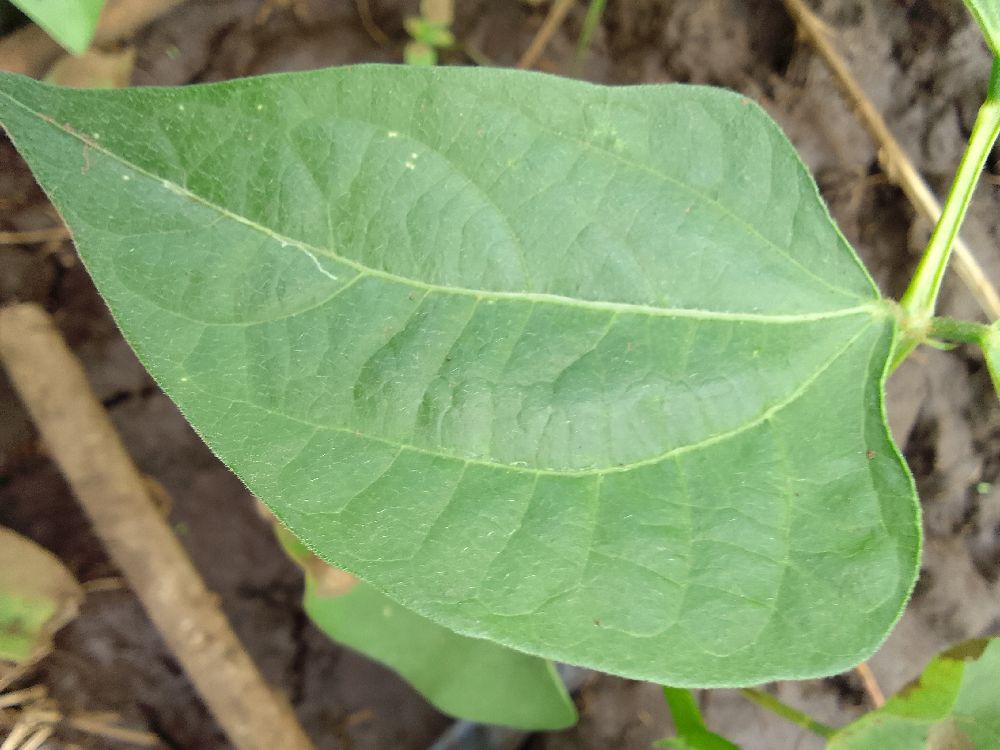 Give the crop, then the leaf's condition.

common bean, healthy
